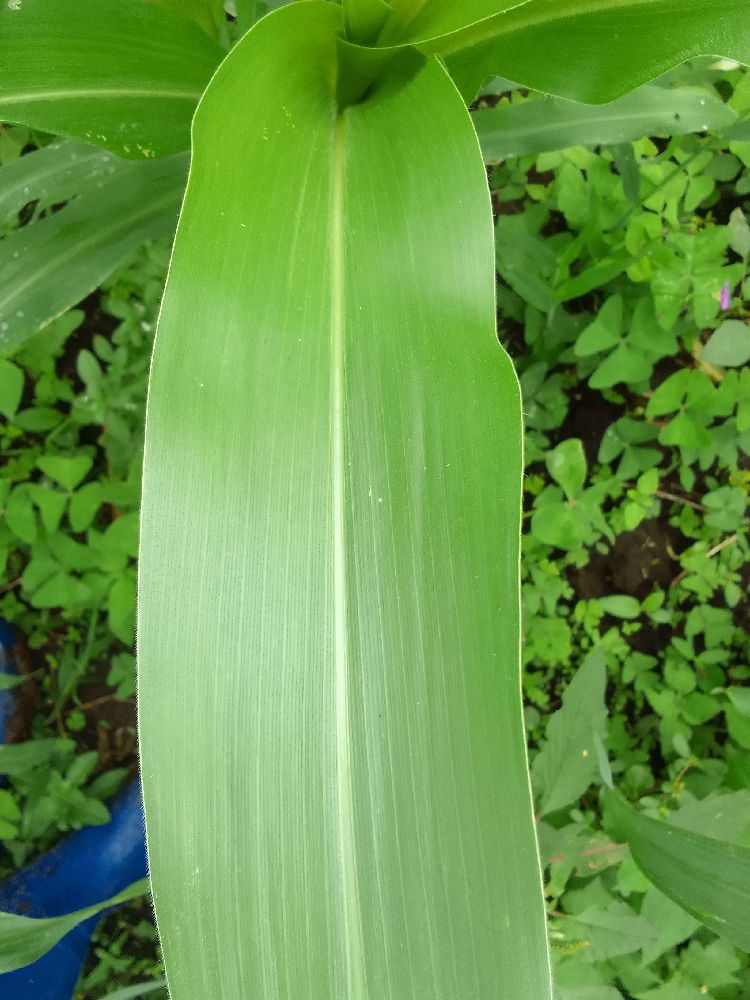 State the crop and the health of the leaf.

maize, healthy
